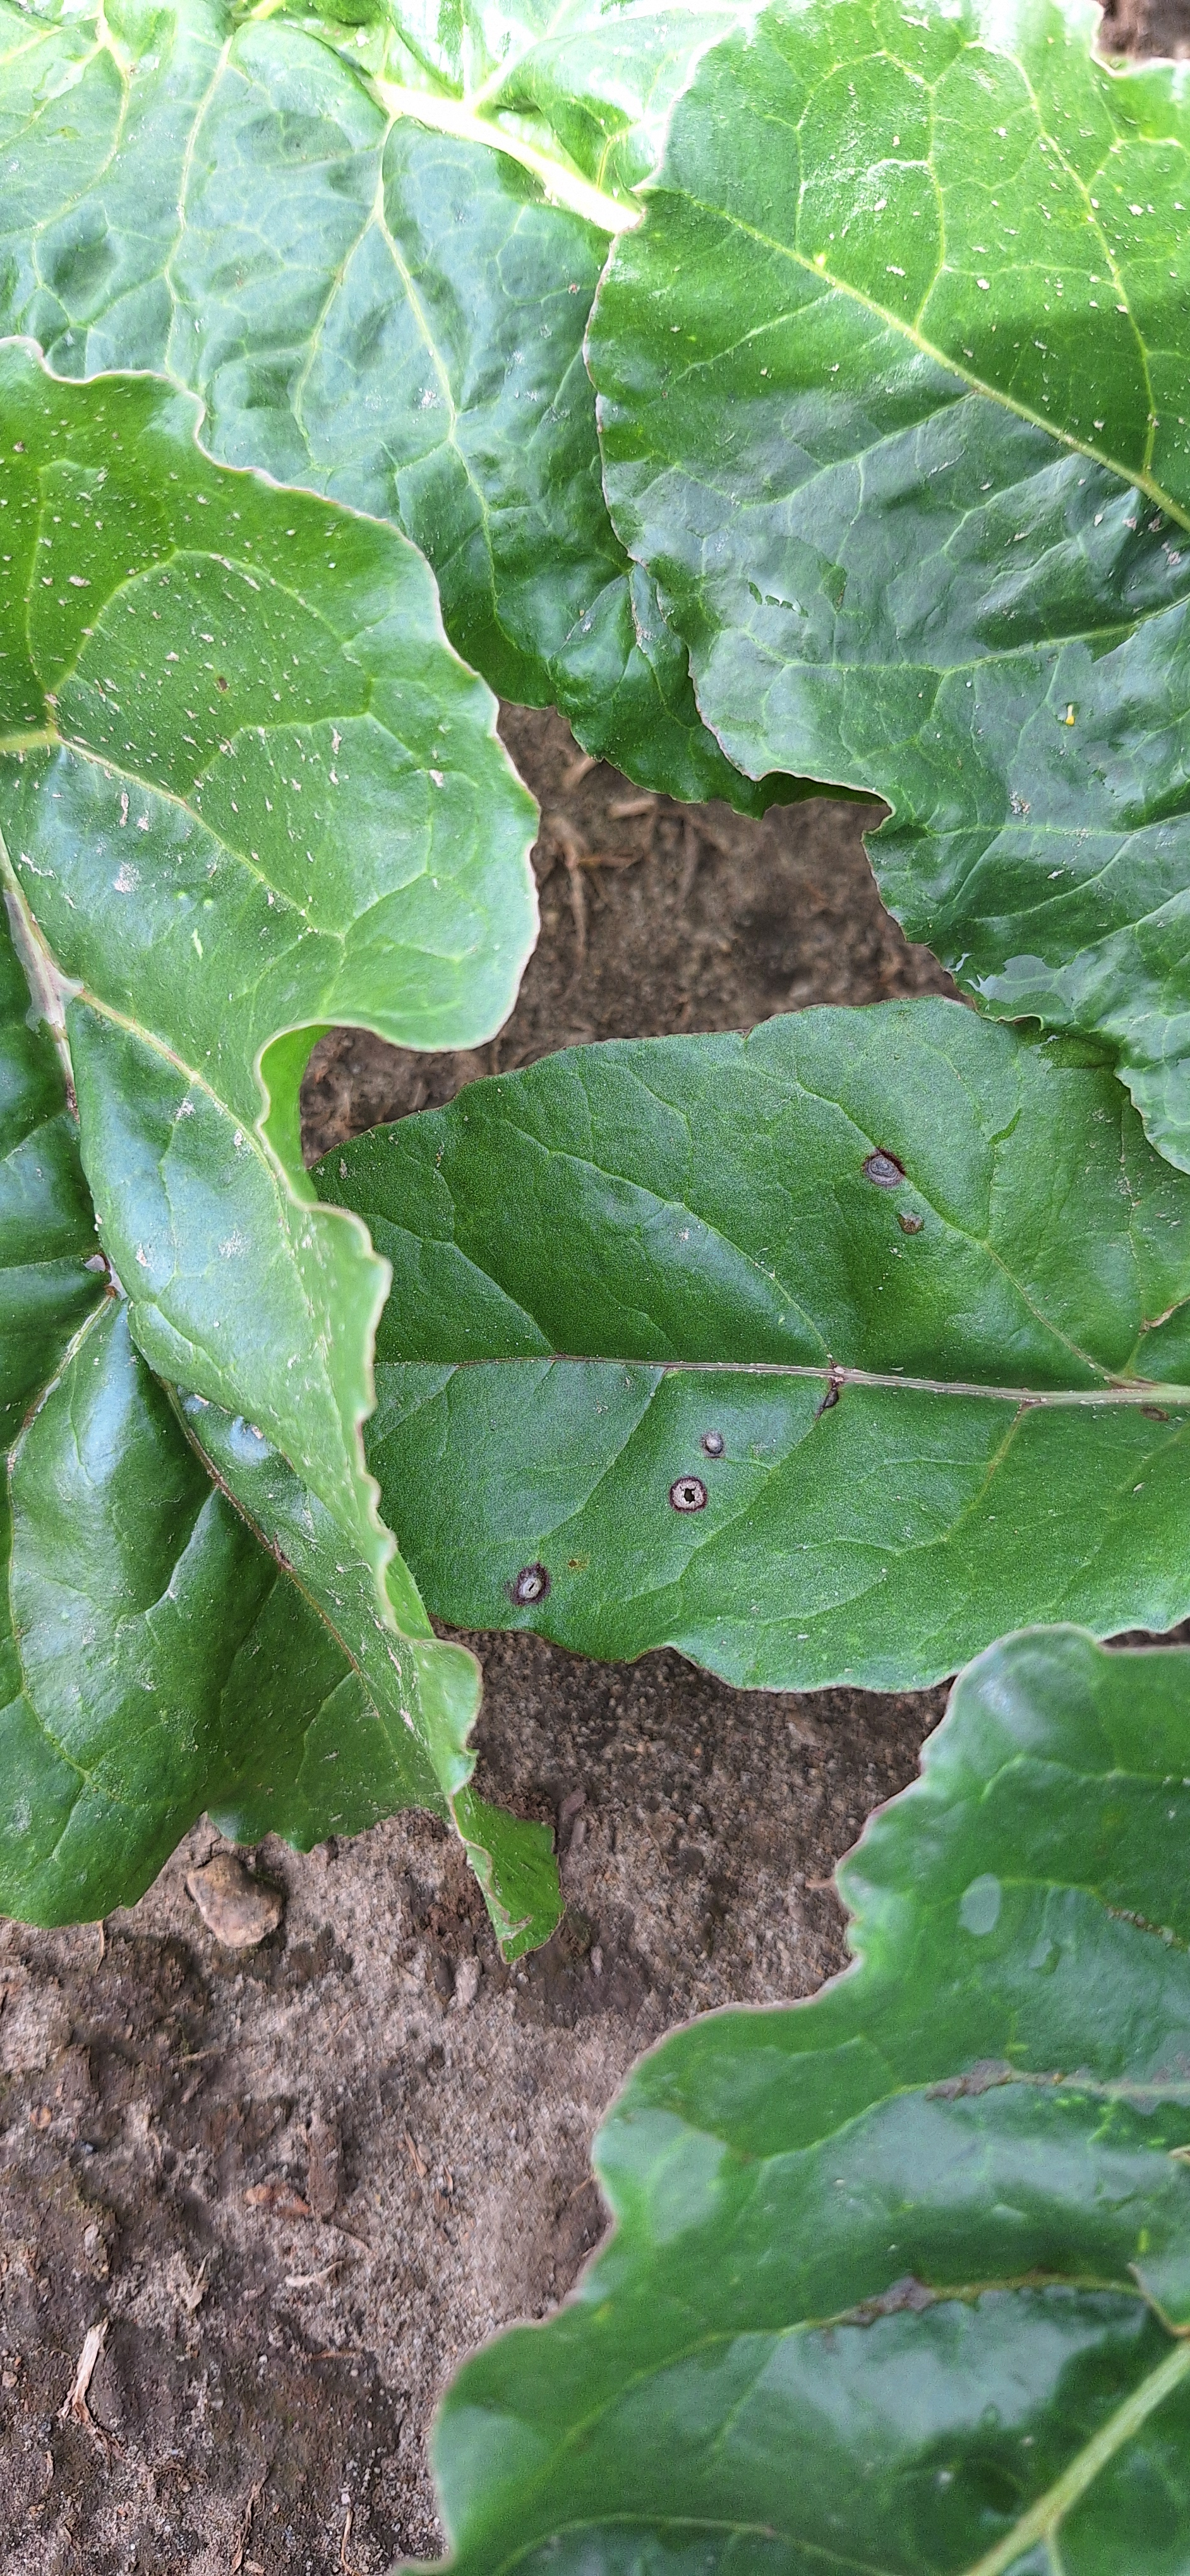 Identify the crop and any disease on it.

beet, cercospora
